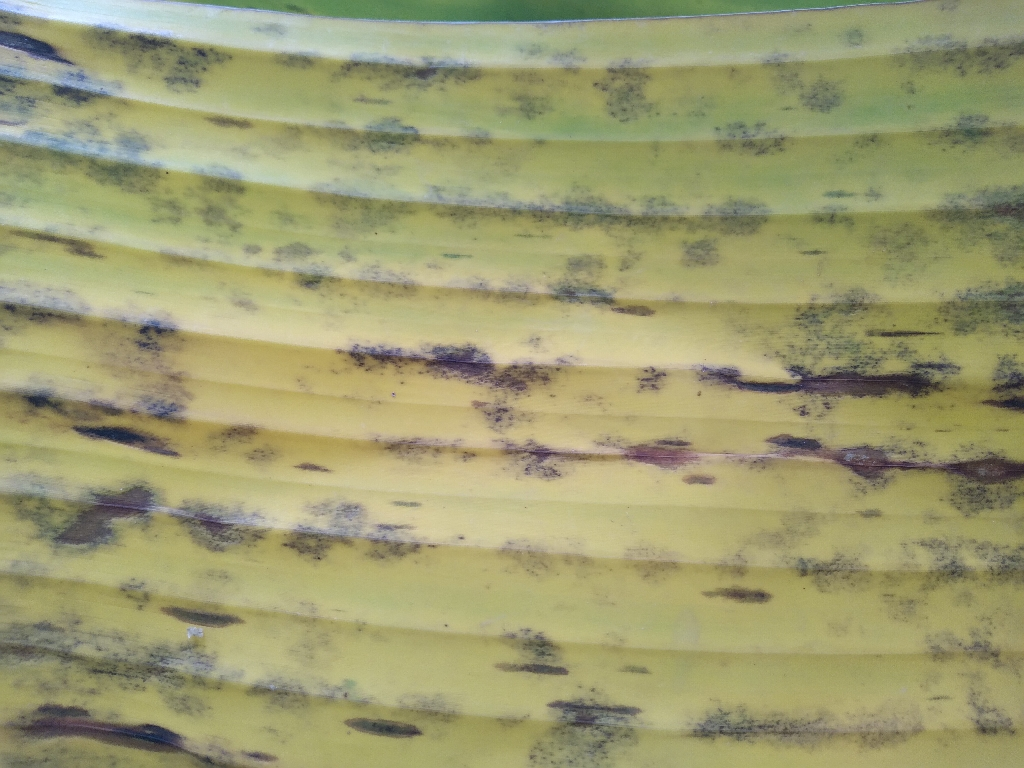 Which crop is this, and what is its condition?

banana, black sigatoka
